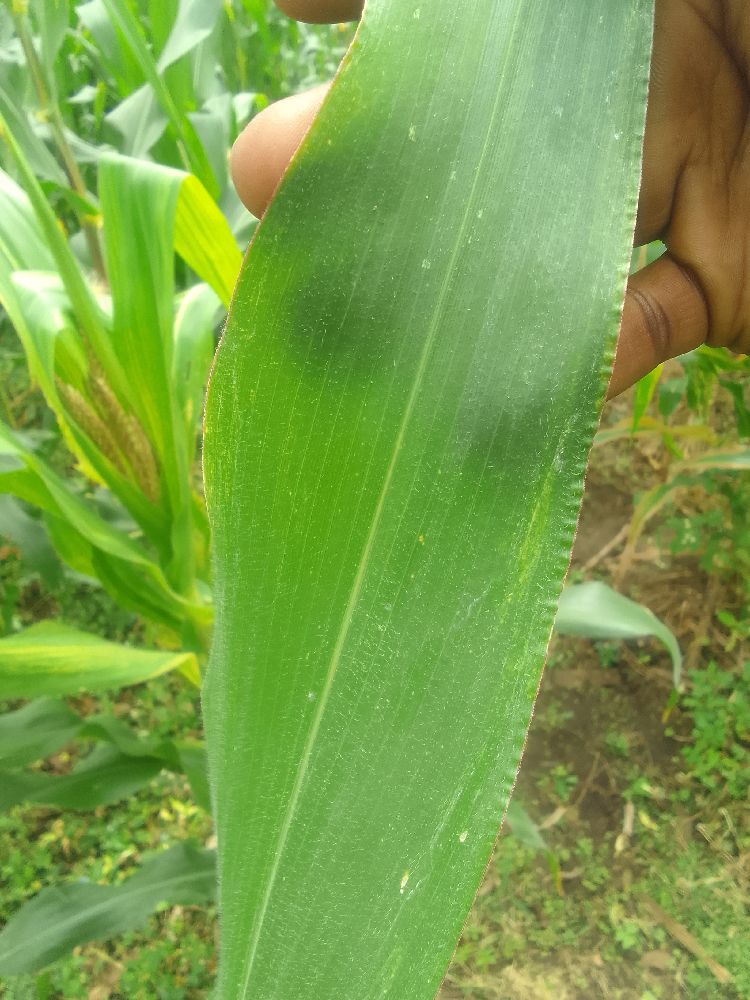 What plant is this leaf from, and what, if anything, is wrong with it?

maize, healthy
